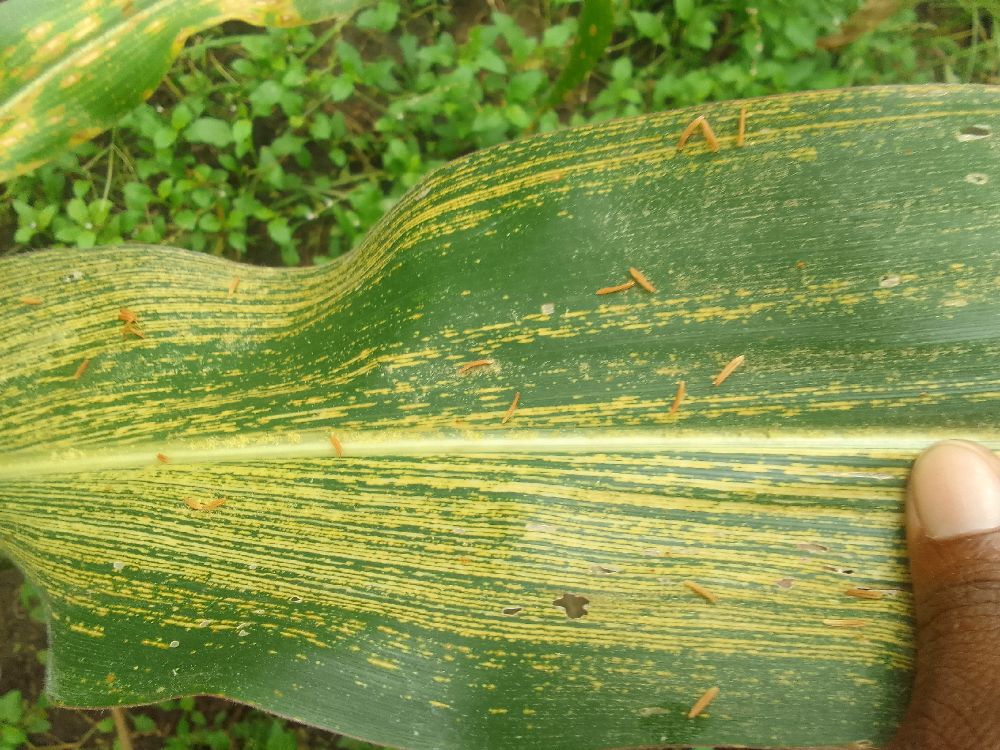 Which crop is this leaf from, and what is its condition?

maize, maize streak virus
